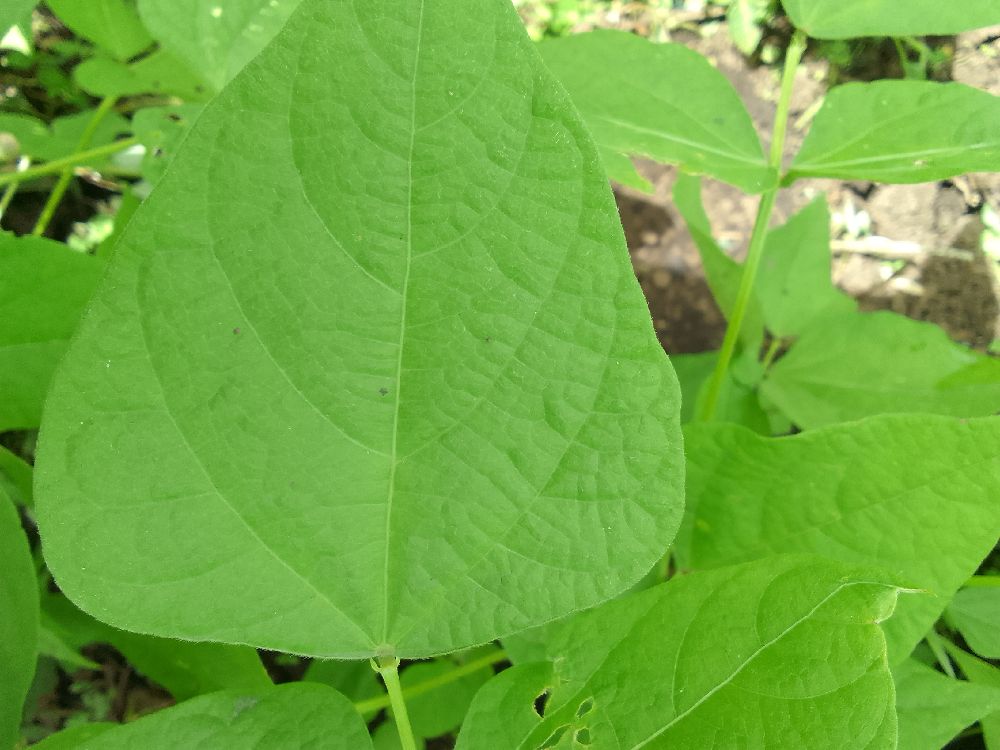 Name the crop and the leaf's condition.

common bean, healthy
